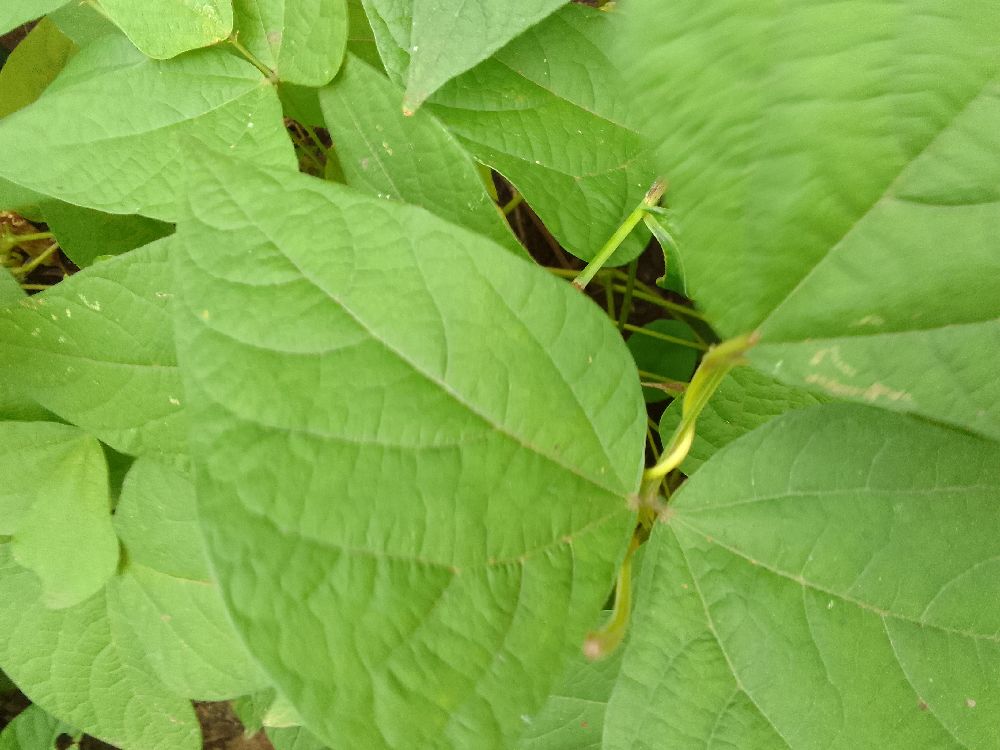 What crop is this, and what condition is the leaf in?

common bean, healthy
